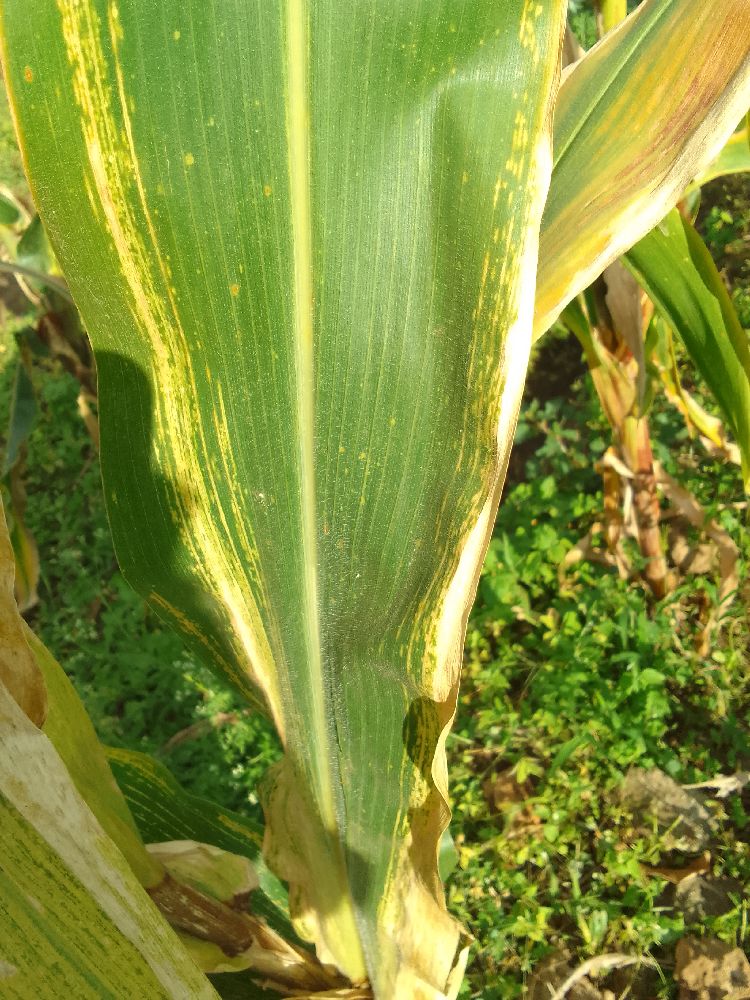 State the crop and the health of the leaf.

maize, maize lethal necrosis
